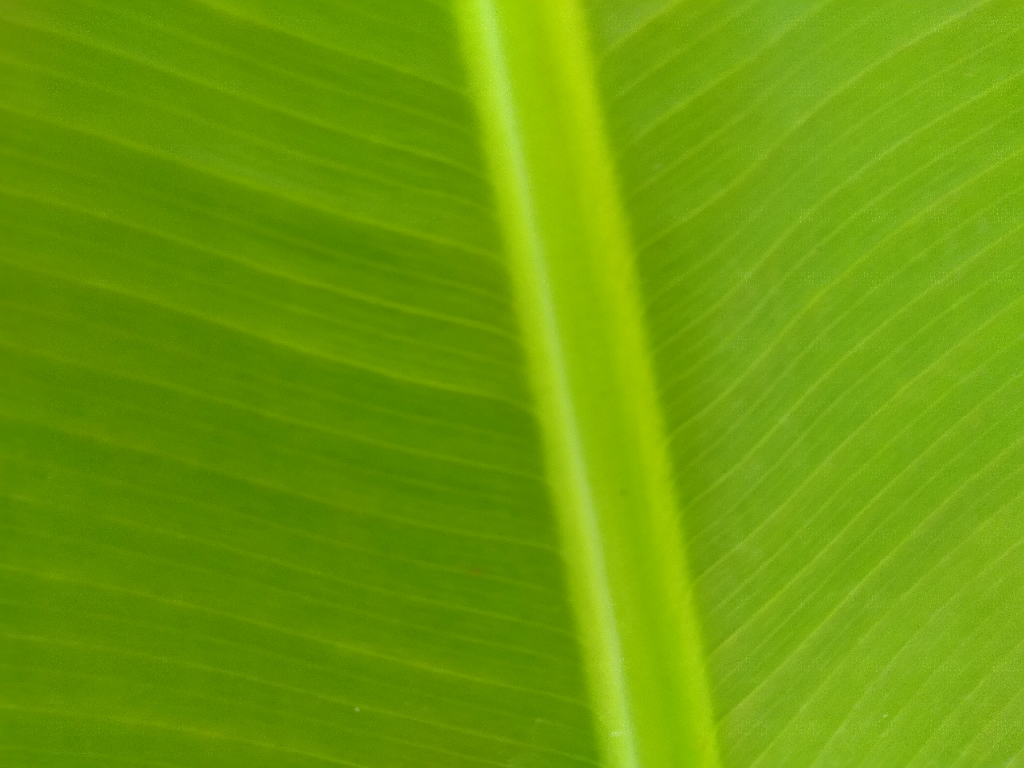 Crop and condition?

banana, healthy
